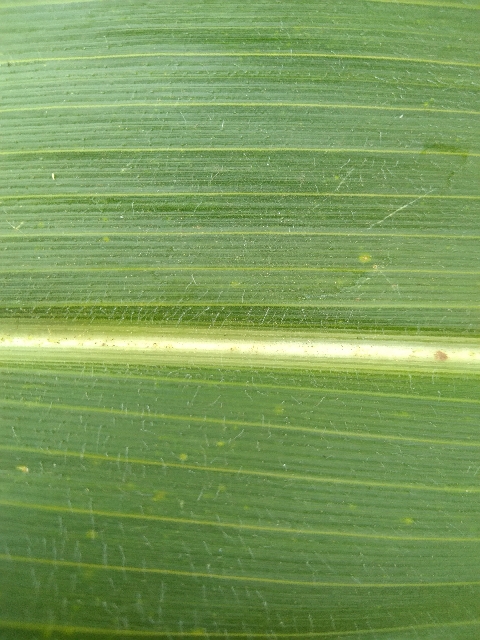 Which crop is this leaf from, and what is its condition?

maize, healthy
